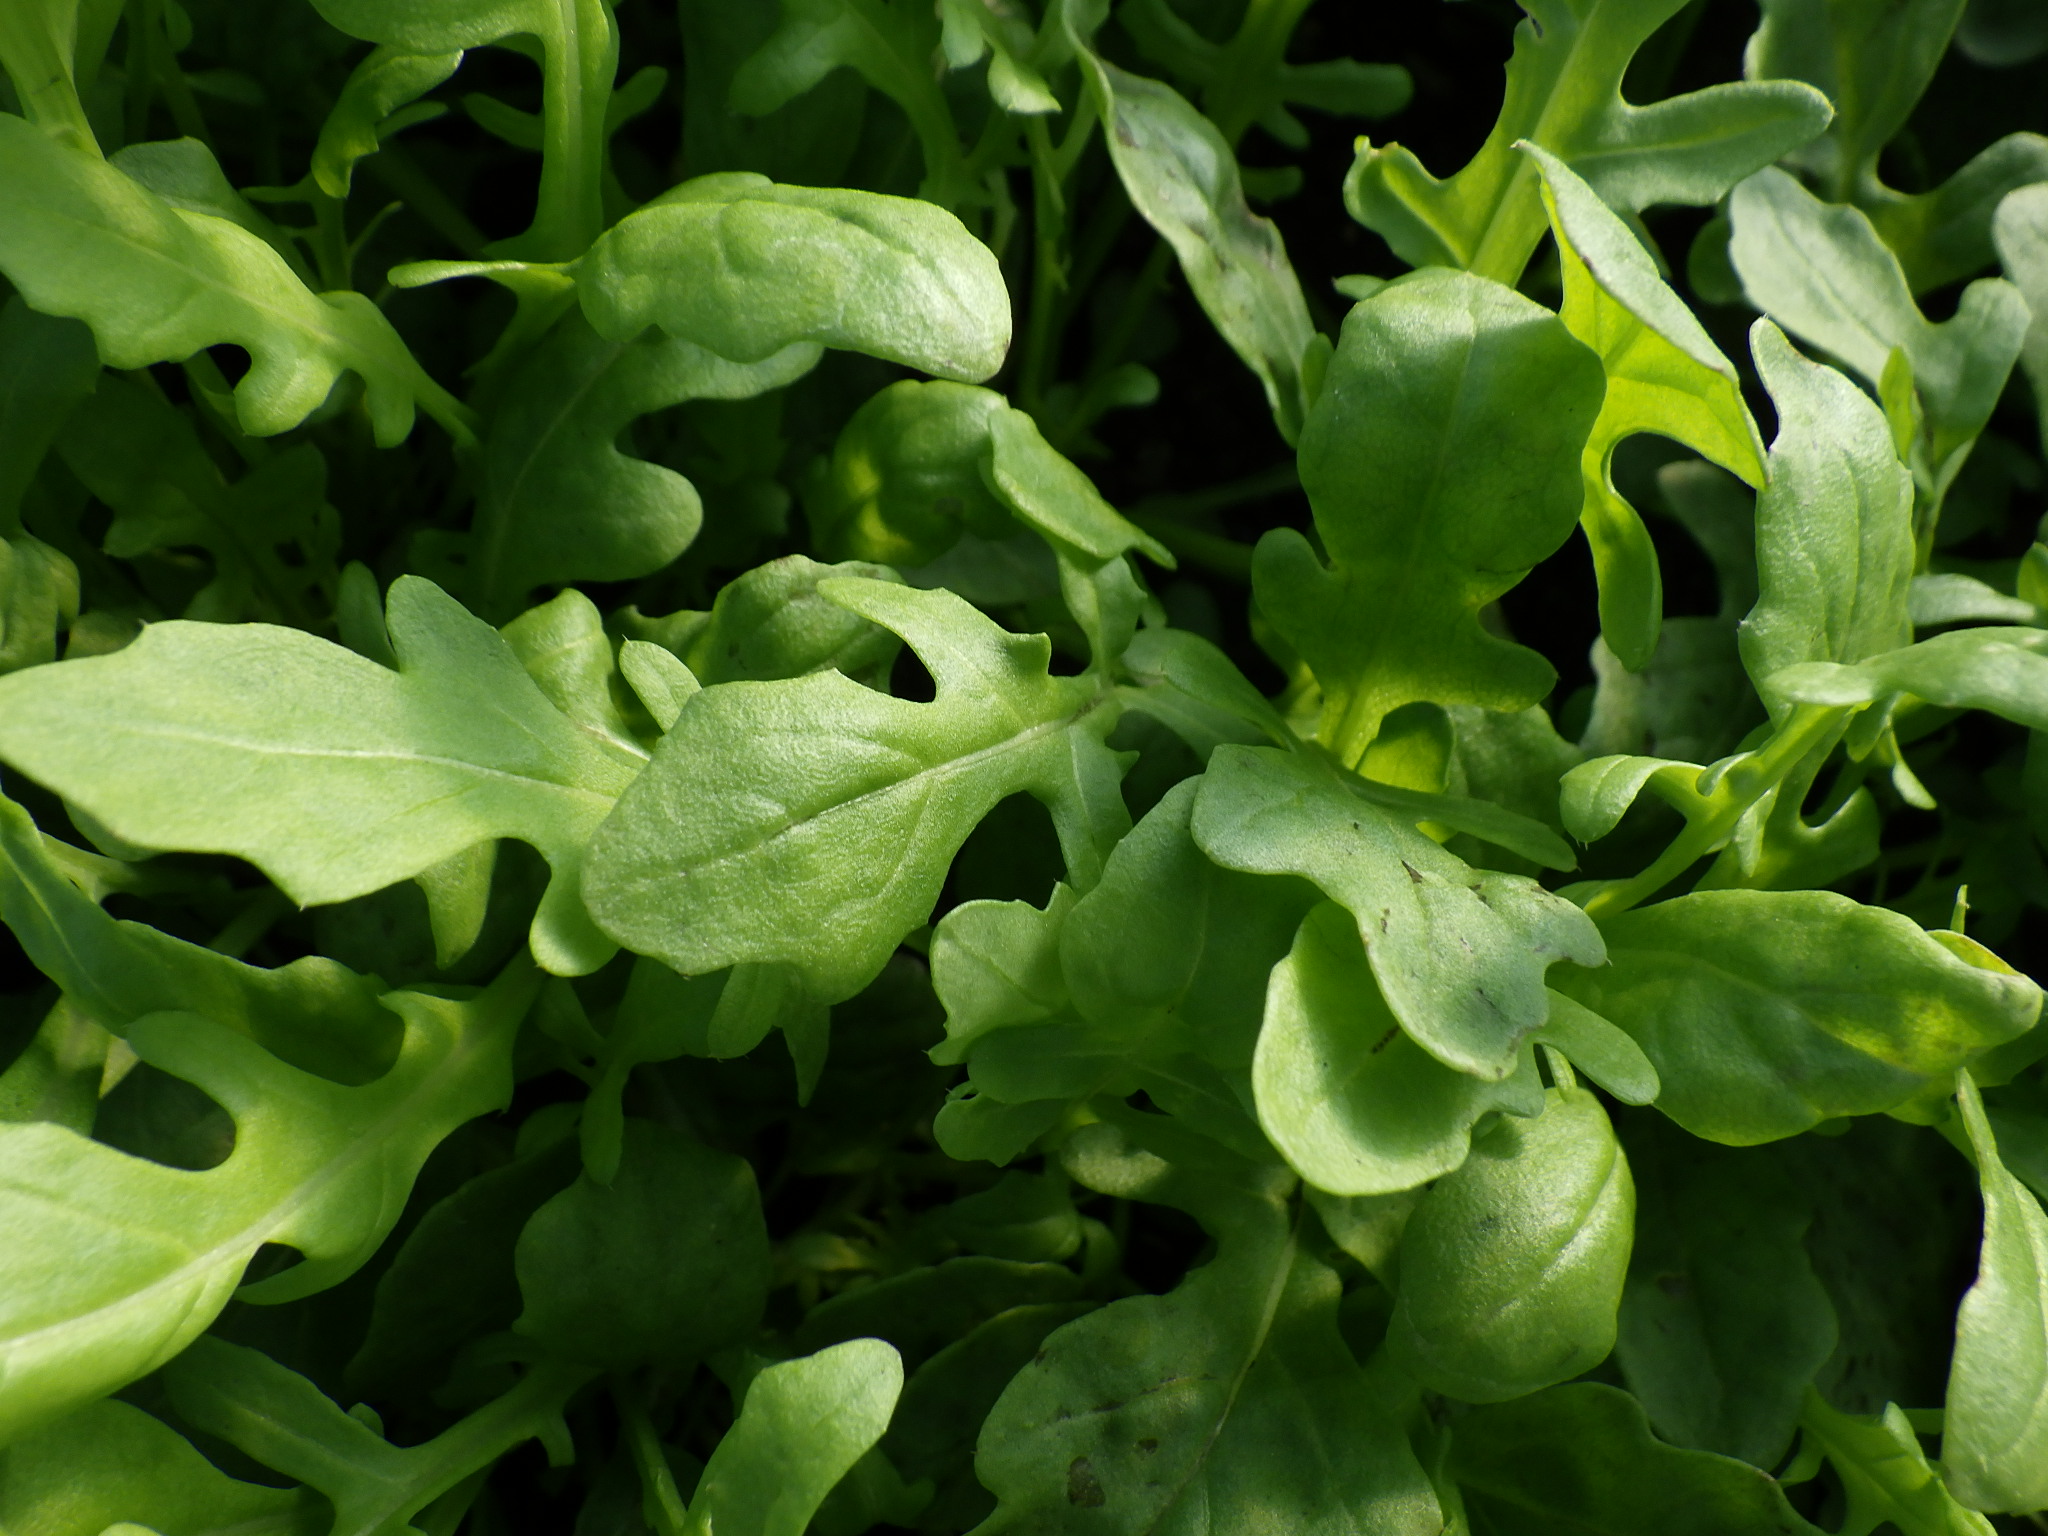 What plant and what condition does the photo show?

rocket, black spot, unknown
